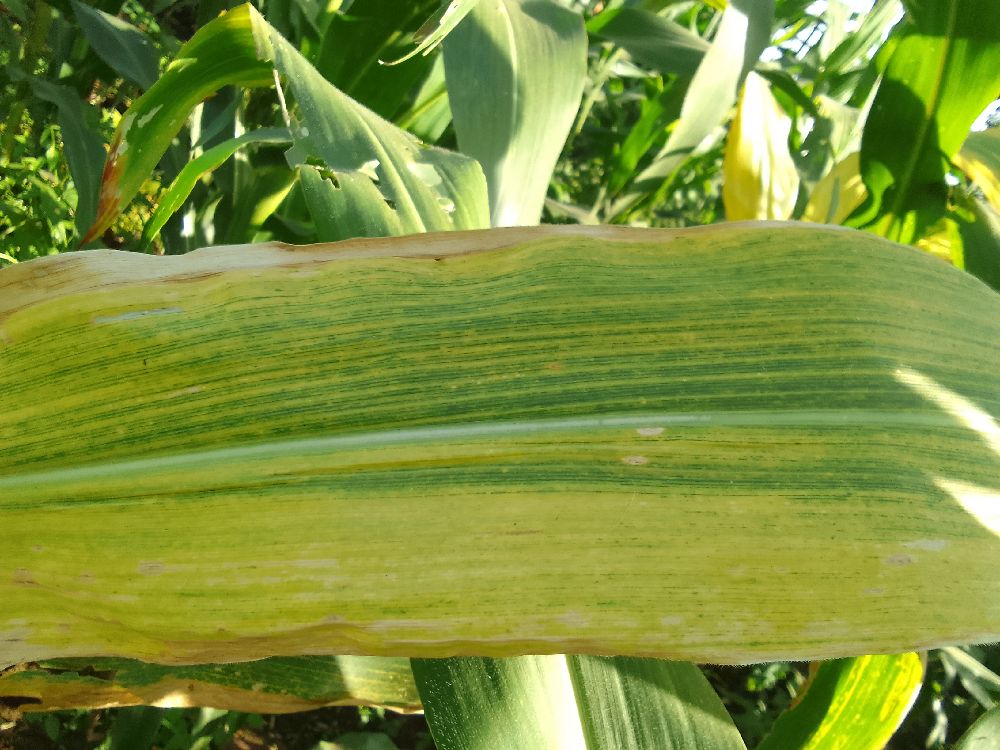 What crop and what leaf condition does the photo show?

maize, maize lethal necrosis
